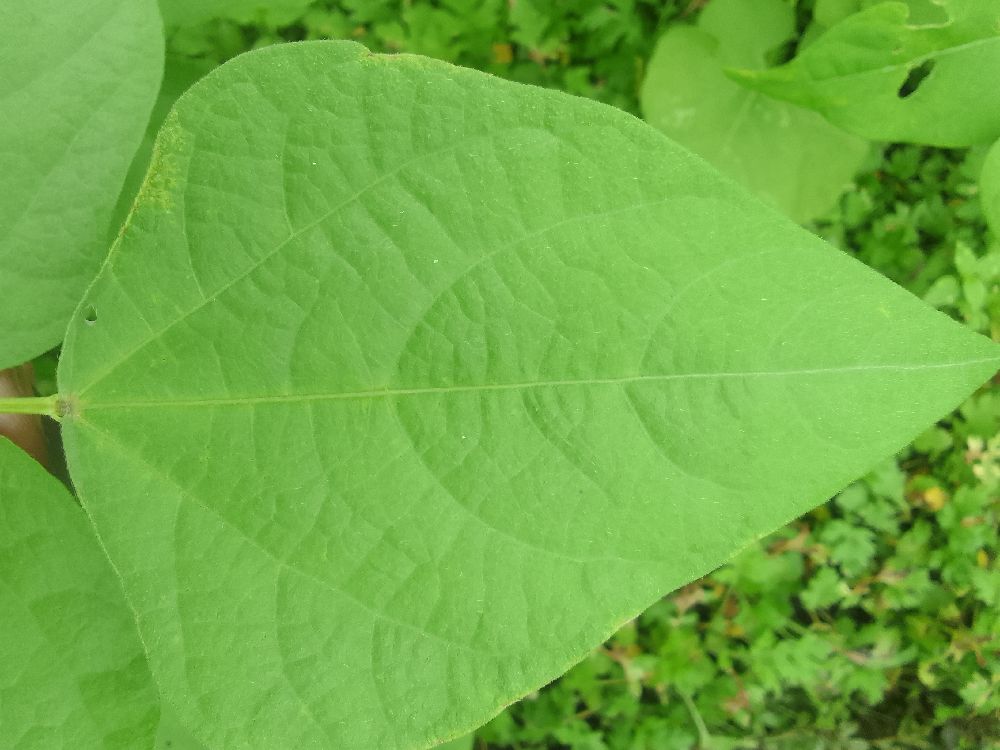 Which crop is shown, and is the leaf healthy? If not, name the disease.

common bean, healthy
